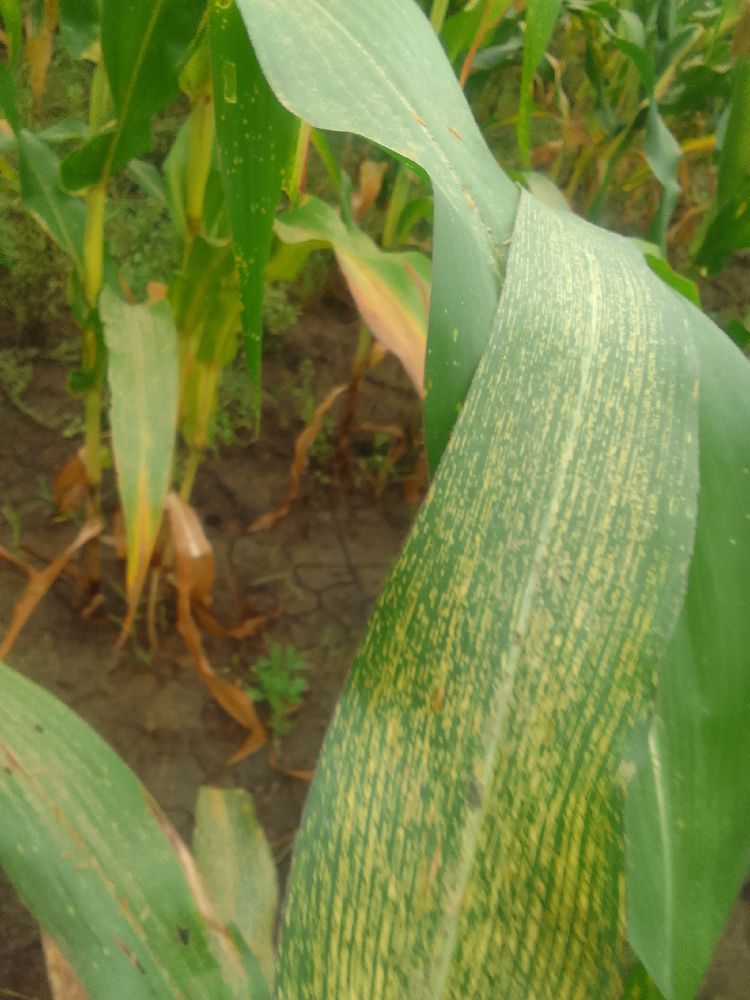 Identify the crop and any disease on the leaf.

maize, maize streak virus
